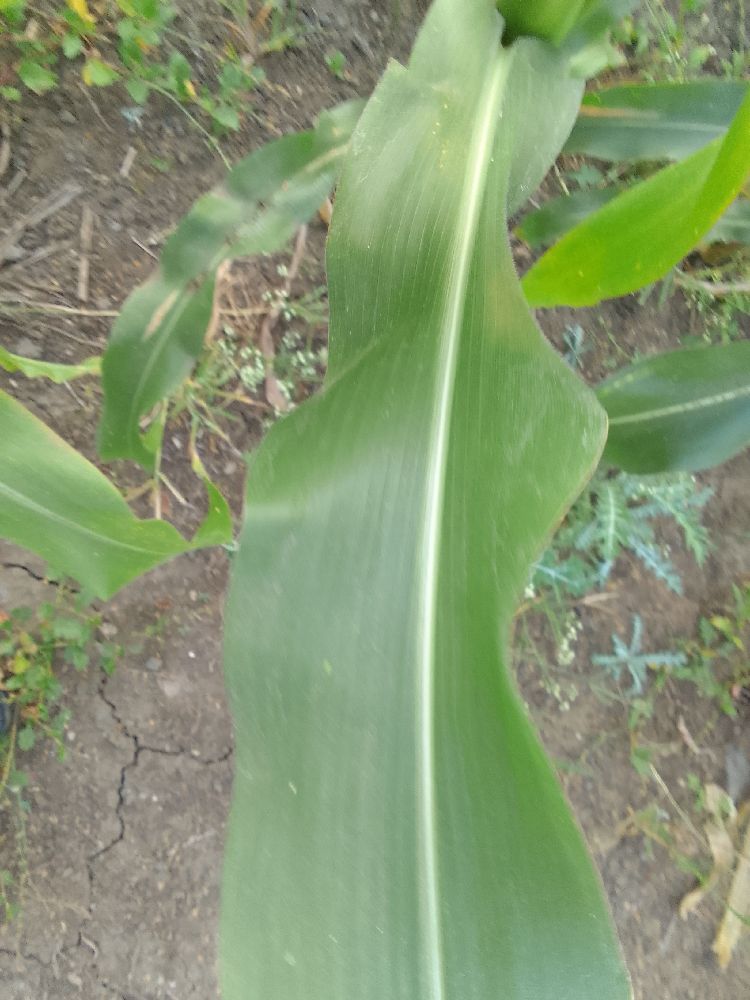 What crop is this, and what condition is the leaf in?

maize, healthy
